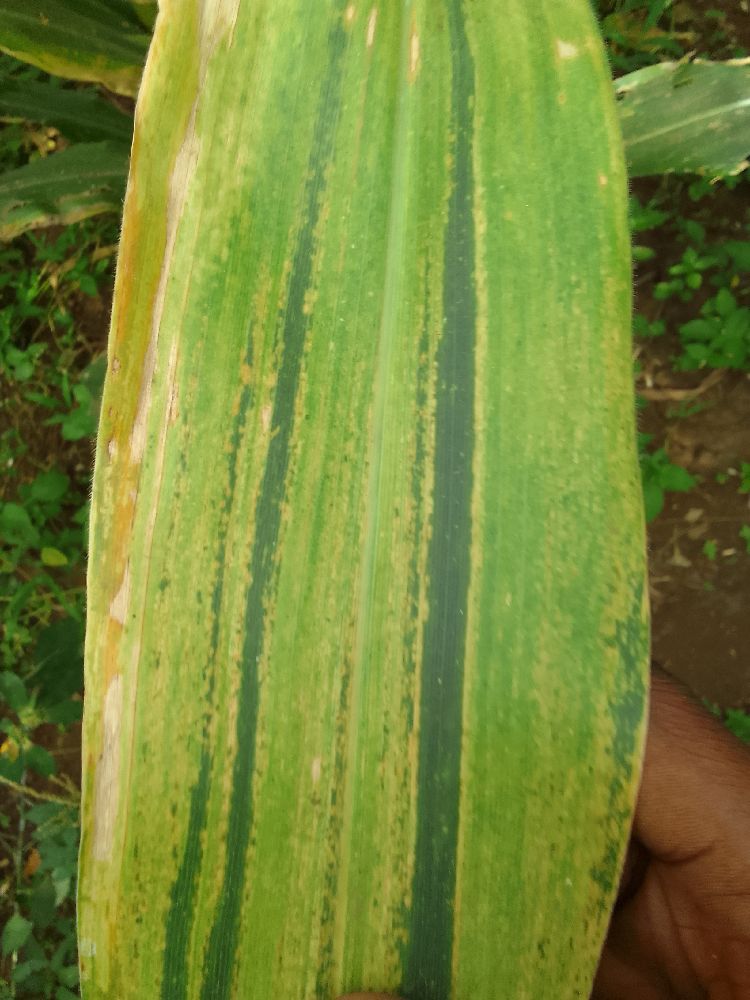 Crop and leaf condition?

maize, maize lethal necrosis
